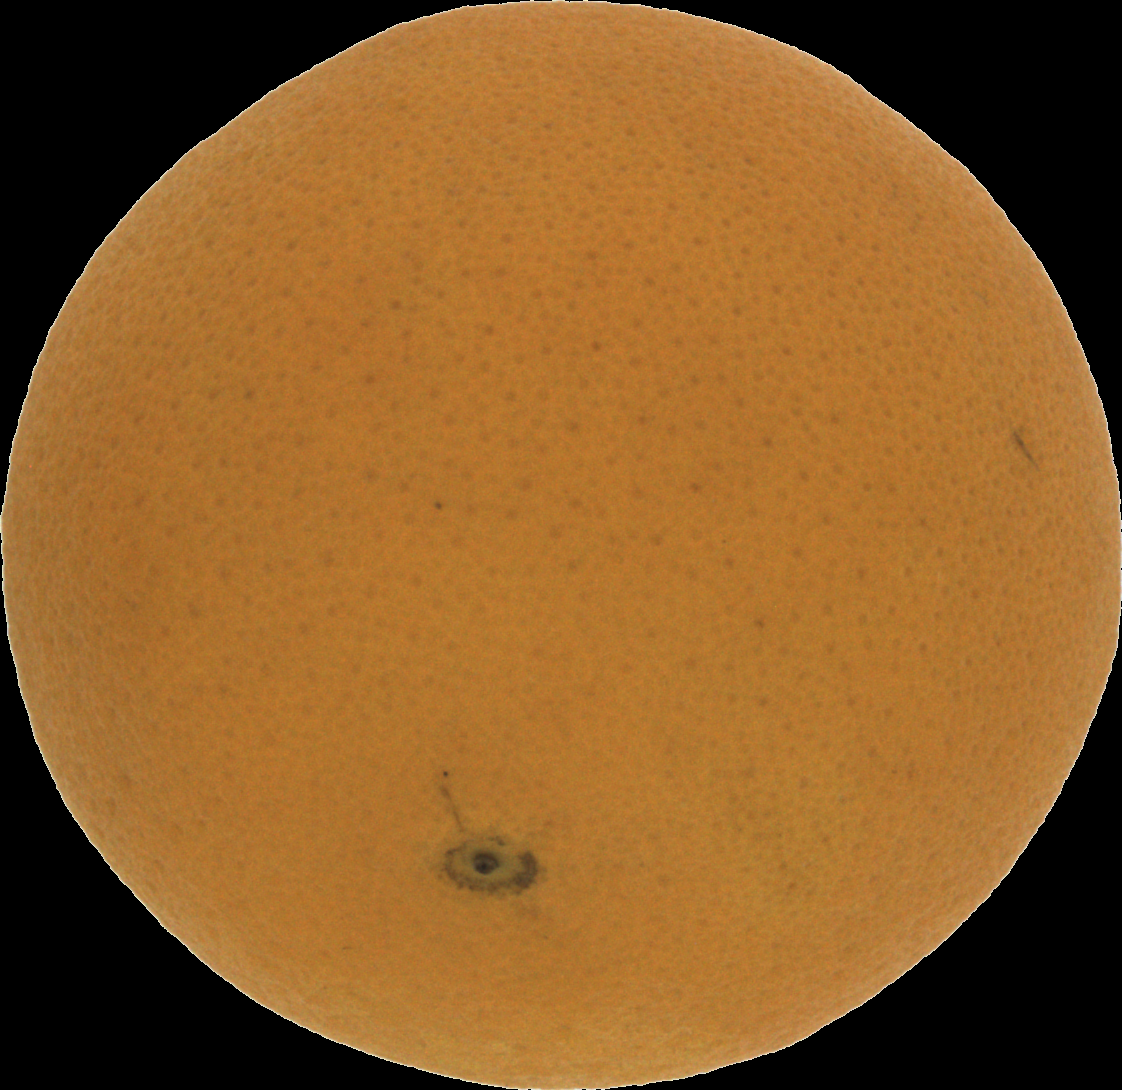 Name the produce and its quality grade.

orange, good
